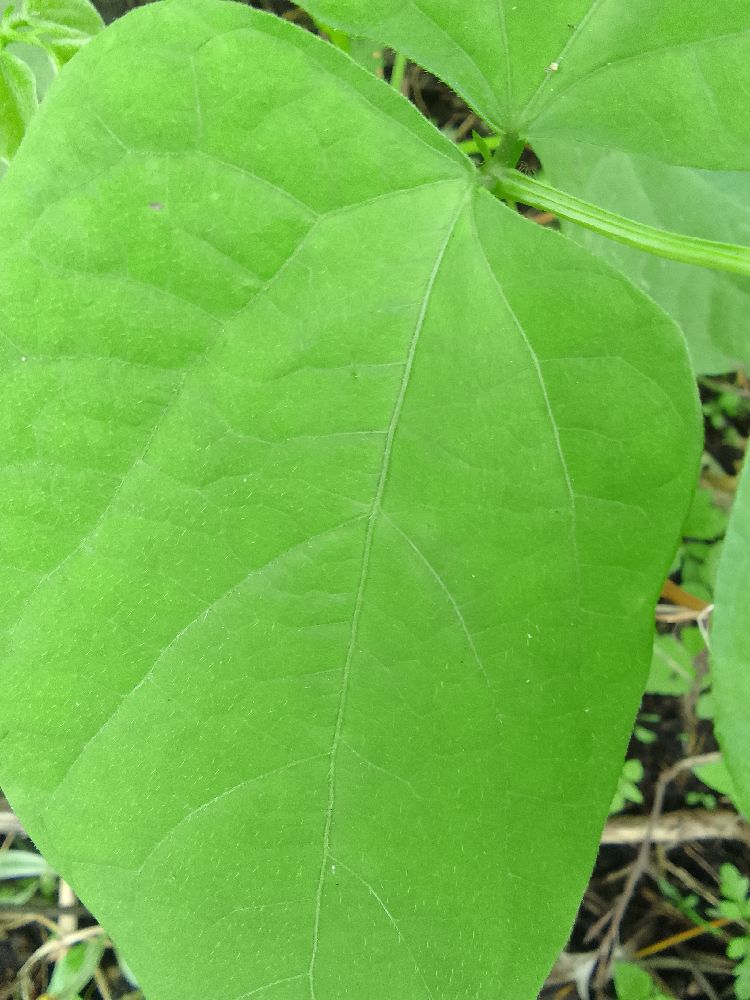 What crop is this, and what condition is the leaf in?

common bean, healthy
